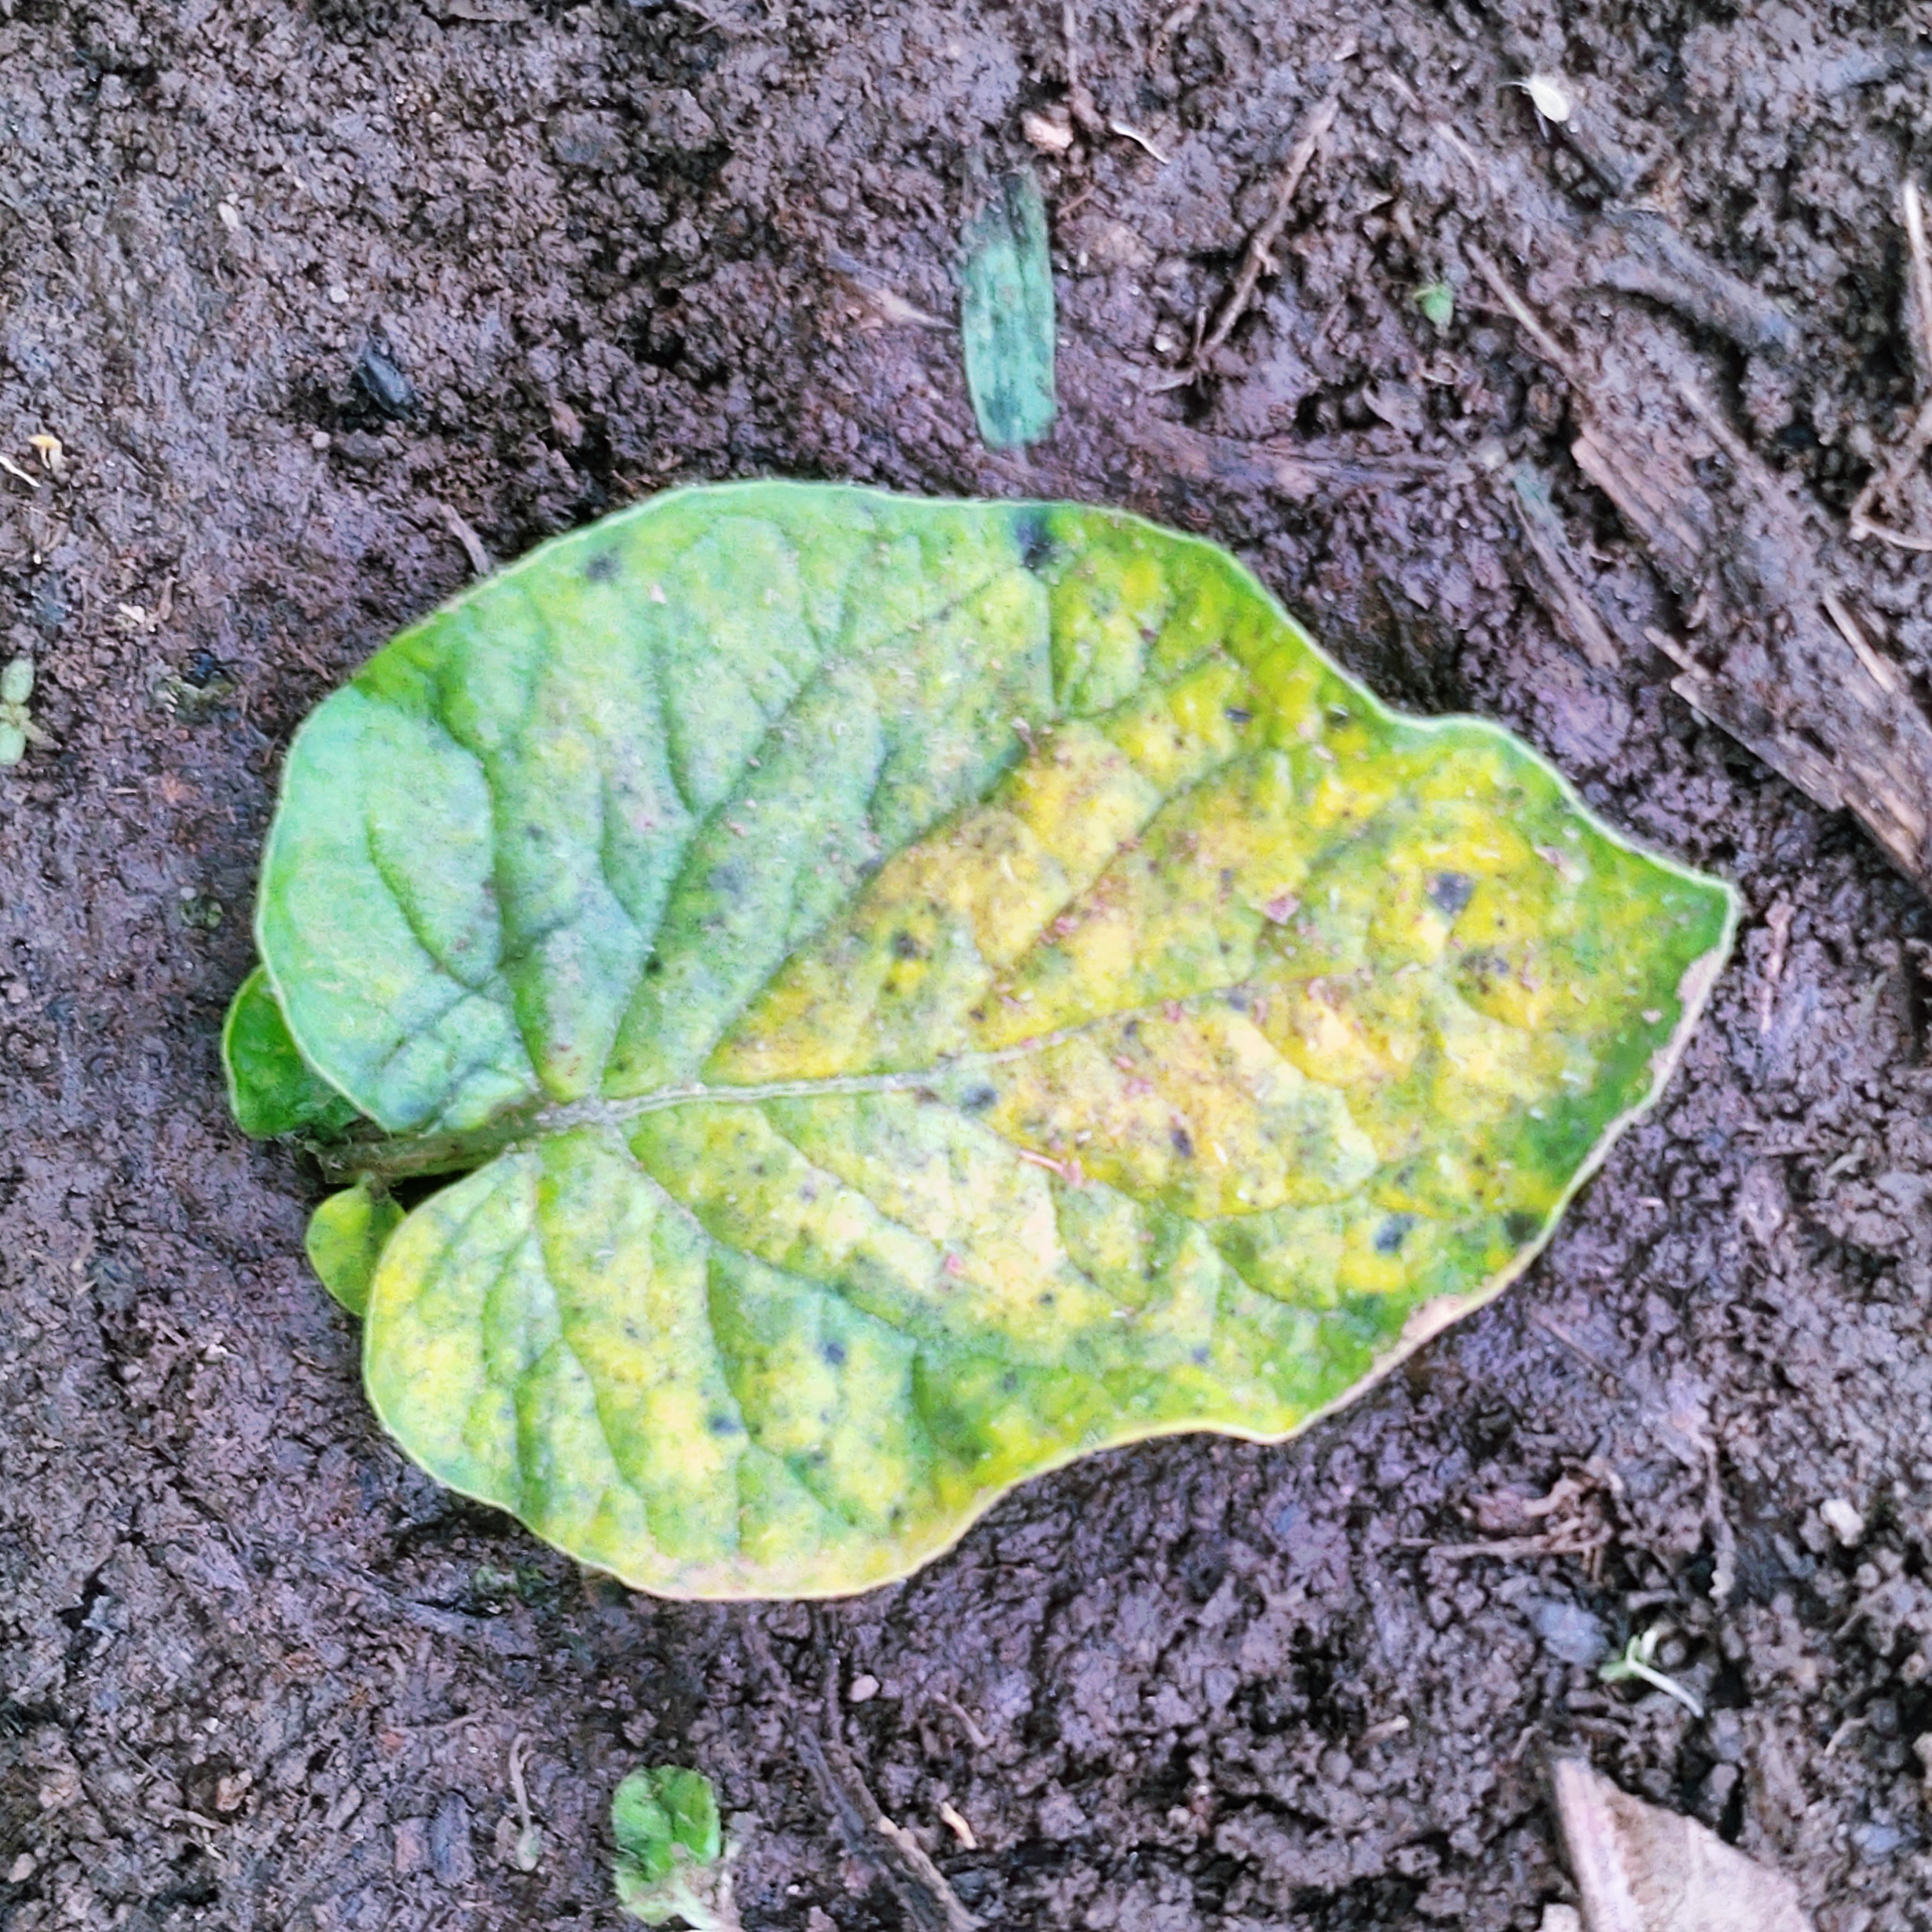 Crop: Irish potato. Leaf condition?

late blight
